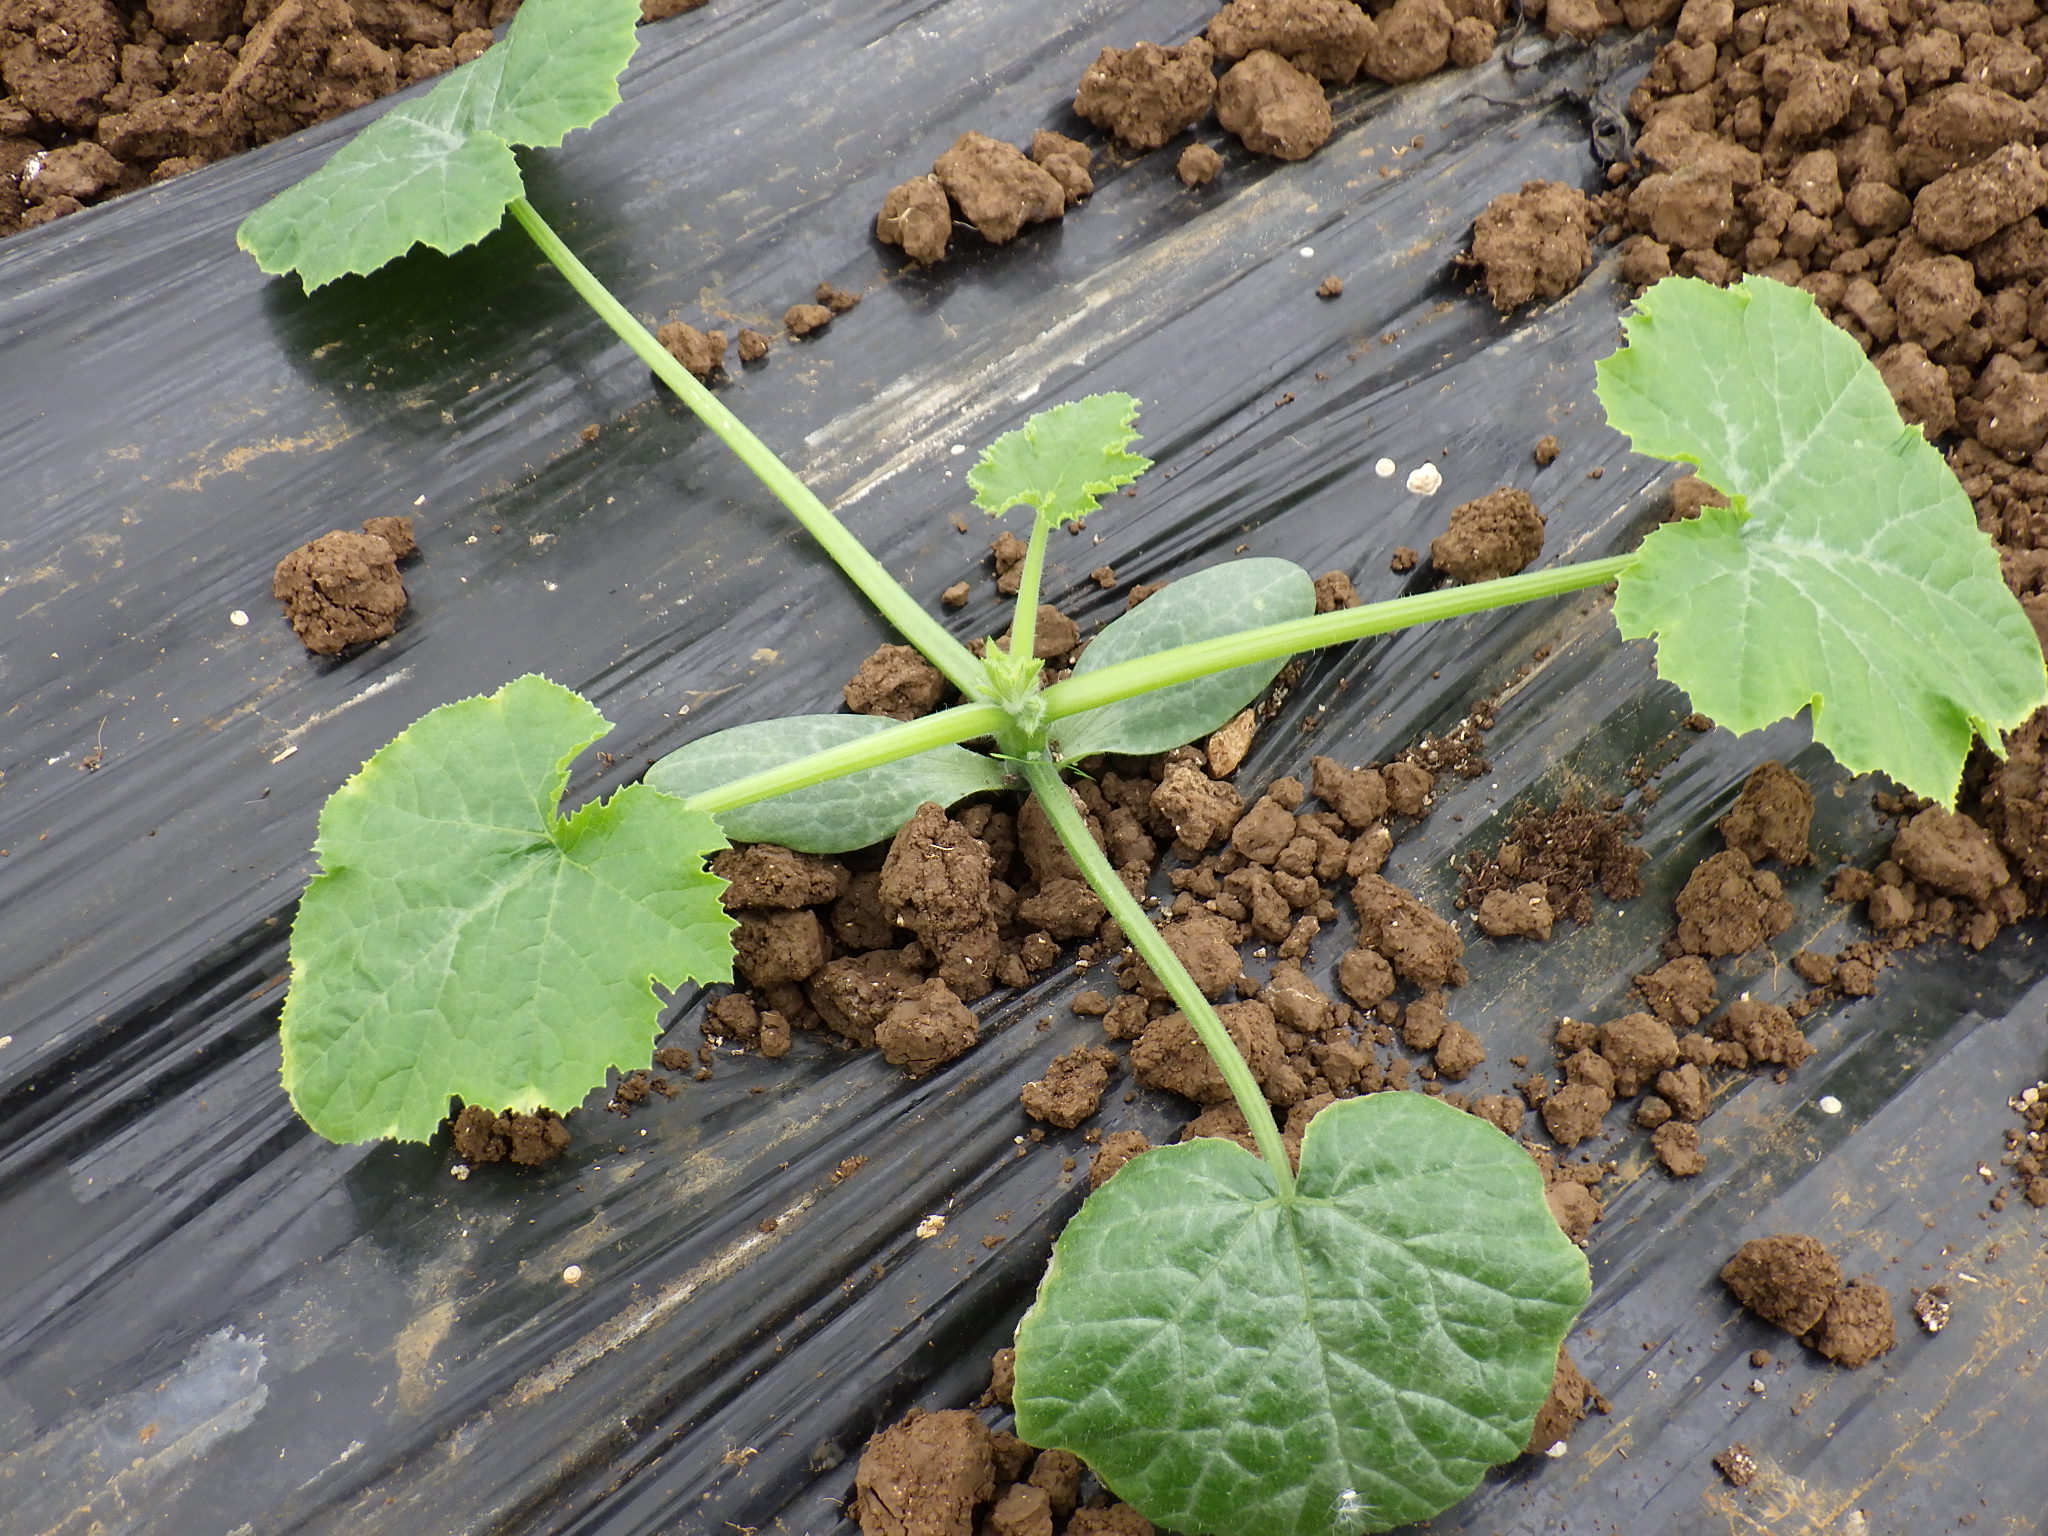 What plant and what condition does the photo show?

zucchini, healthy
